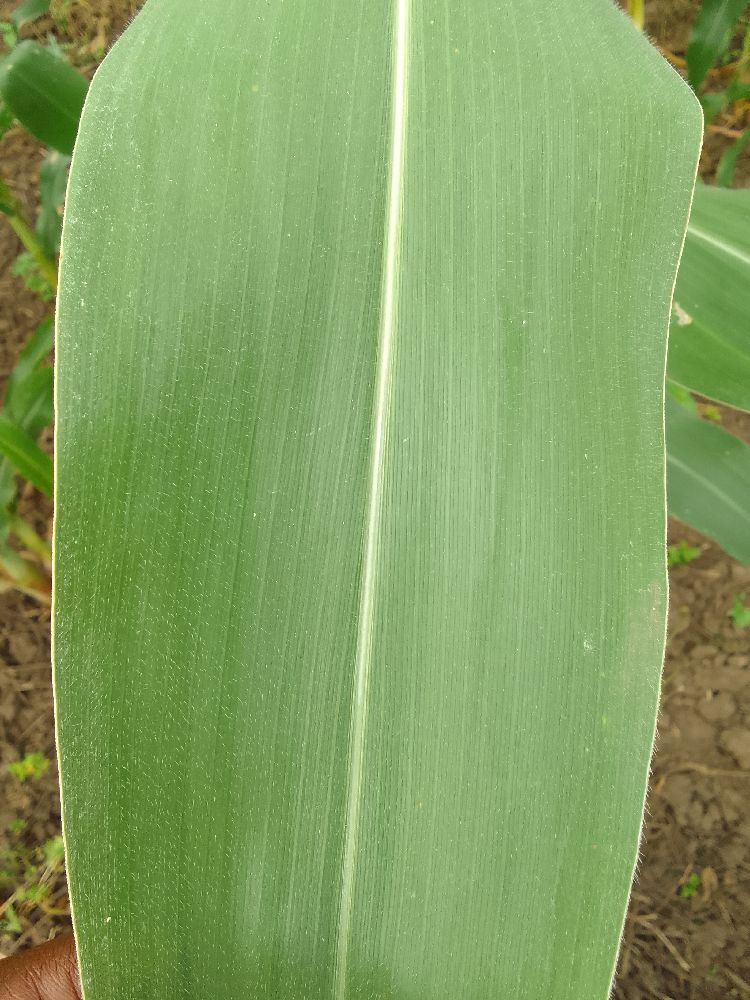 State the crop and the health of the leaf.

maize, healthy
